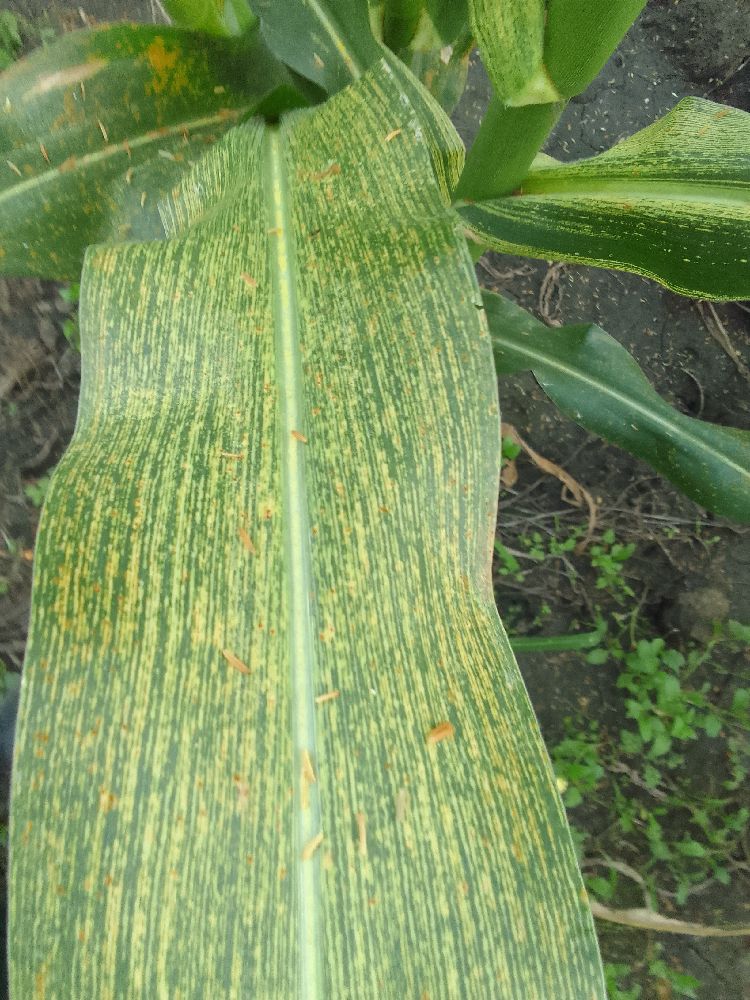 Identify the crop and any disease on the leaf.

maize, maize streak virus
